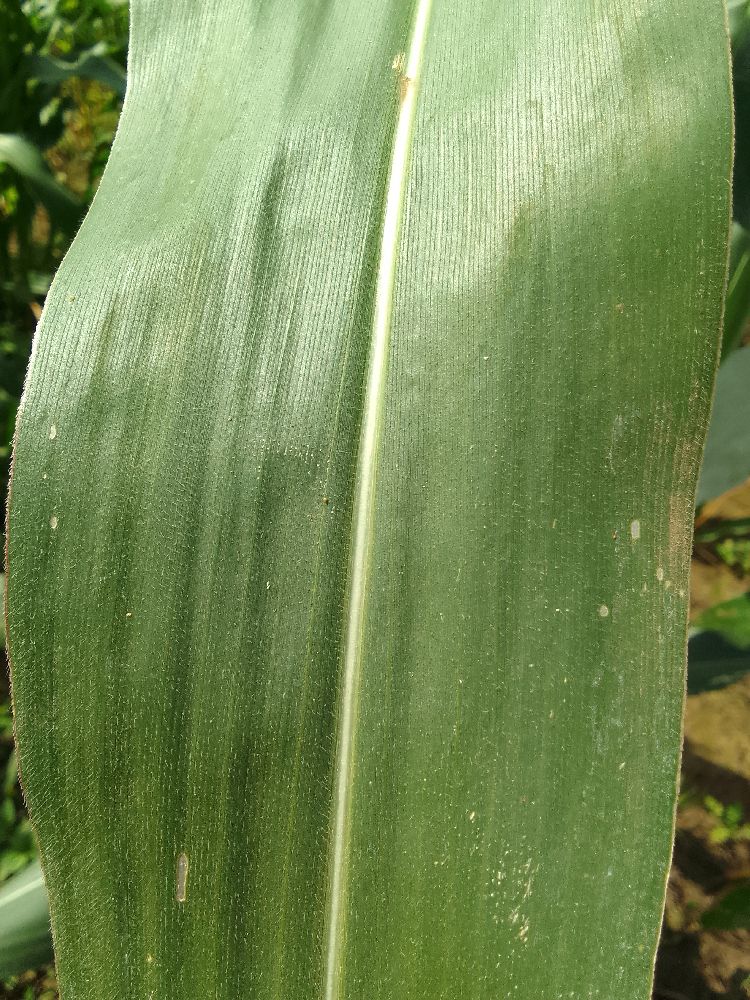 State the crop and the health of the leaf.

maize, healthy
